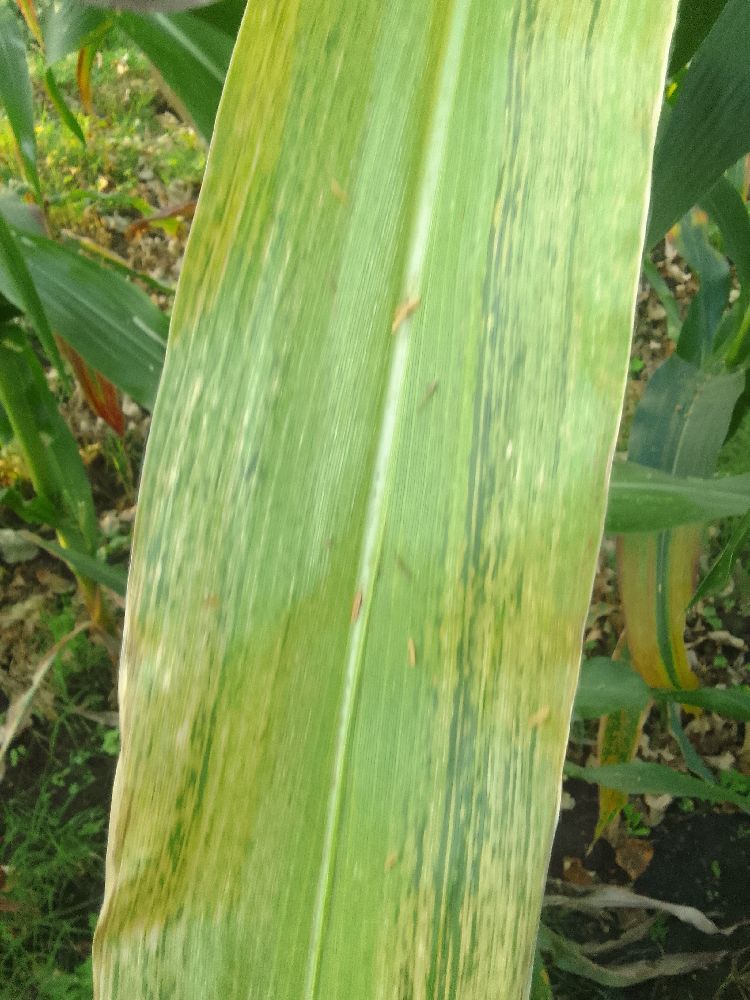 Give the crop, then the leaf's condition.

maize, maize lethal necrosis
